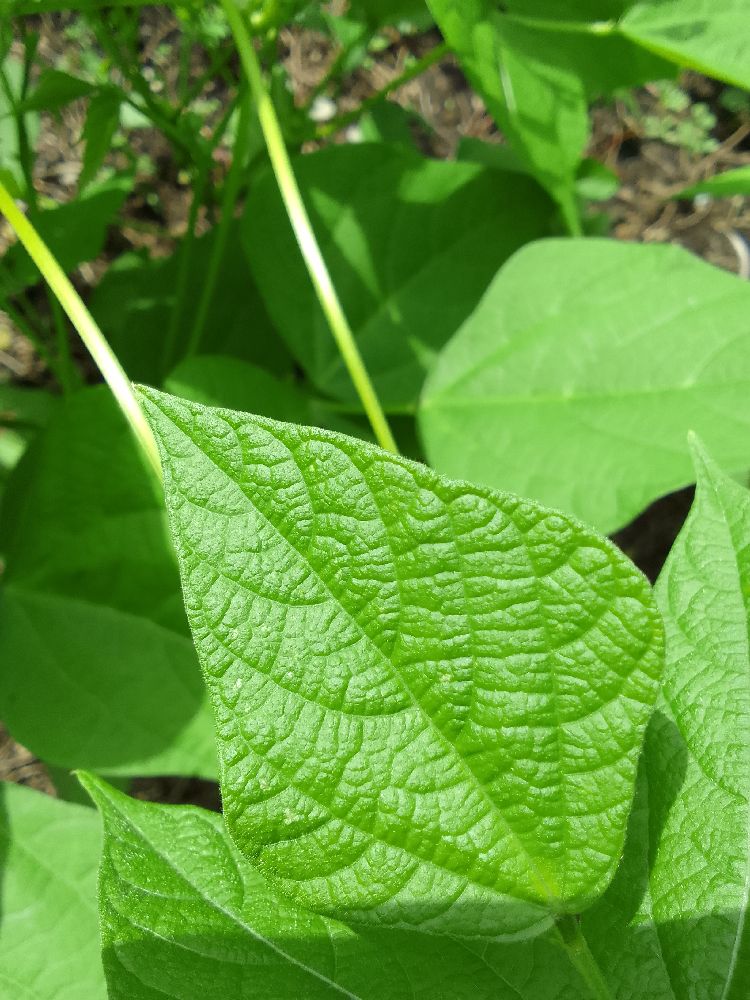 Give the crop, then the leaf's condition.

common bean, healthy
